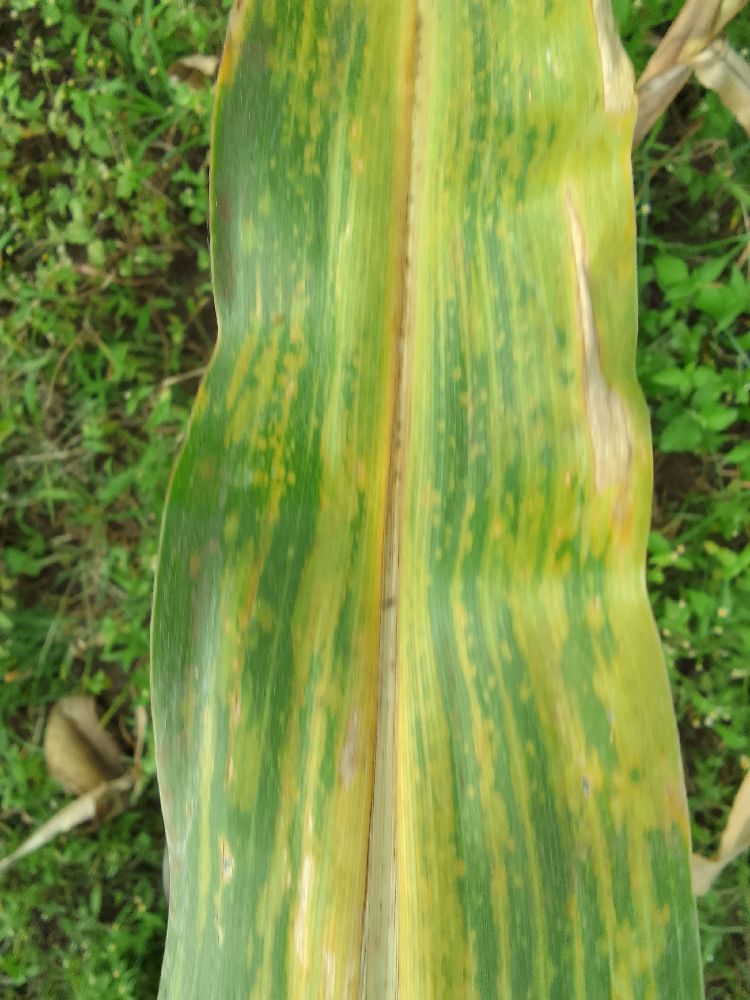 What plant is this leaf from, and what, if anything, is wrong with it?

maize, maize lethal necrosis
